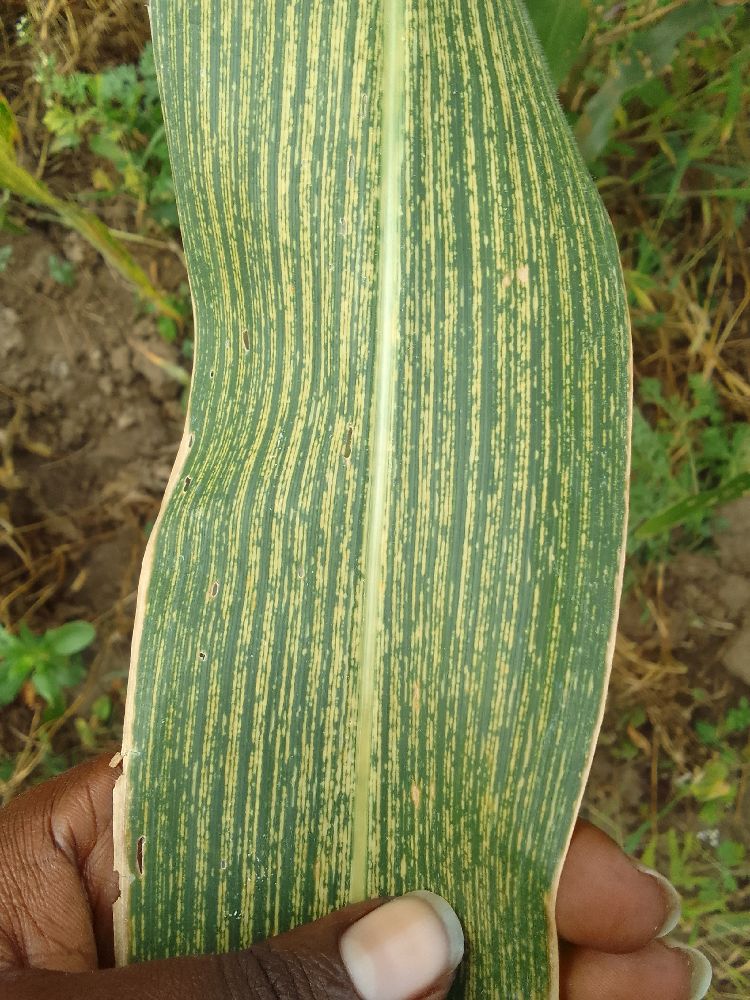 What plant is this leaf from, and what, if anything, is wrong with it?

maize, maize streak virus
